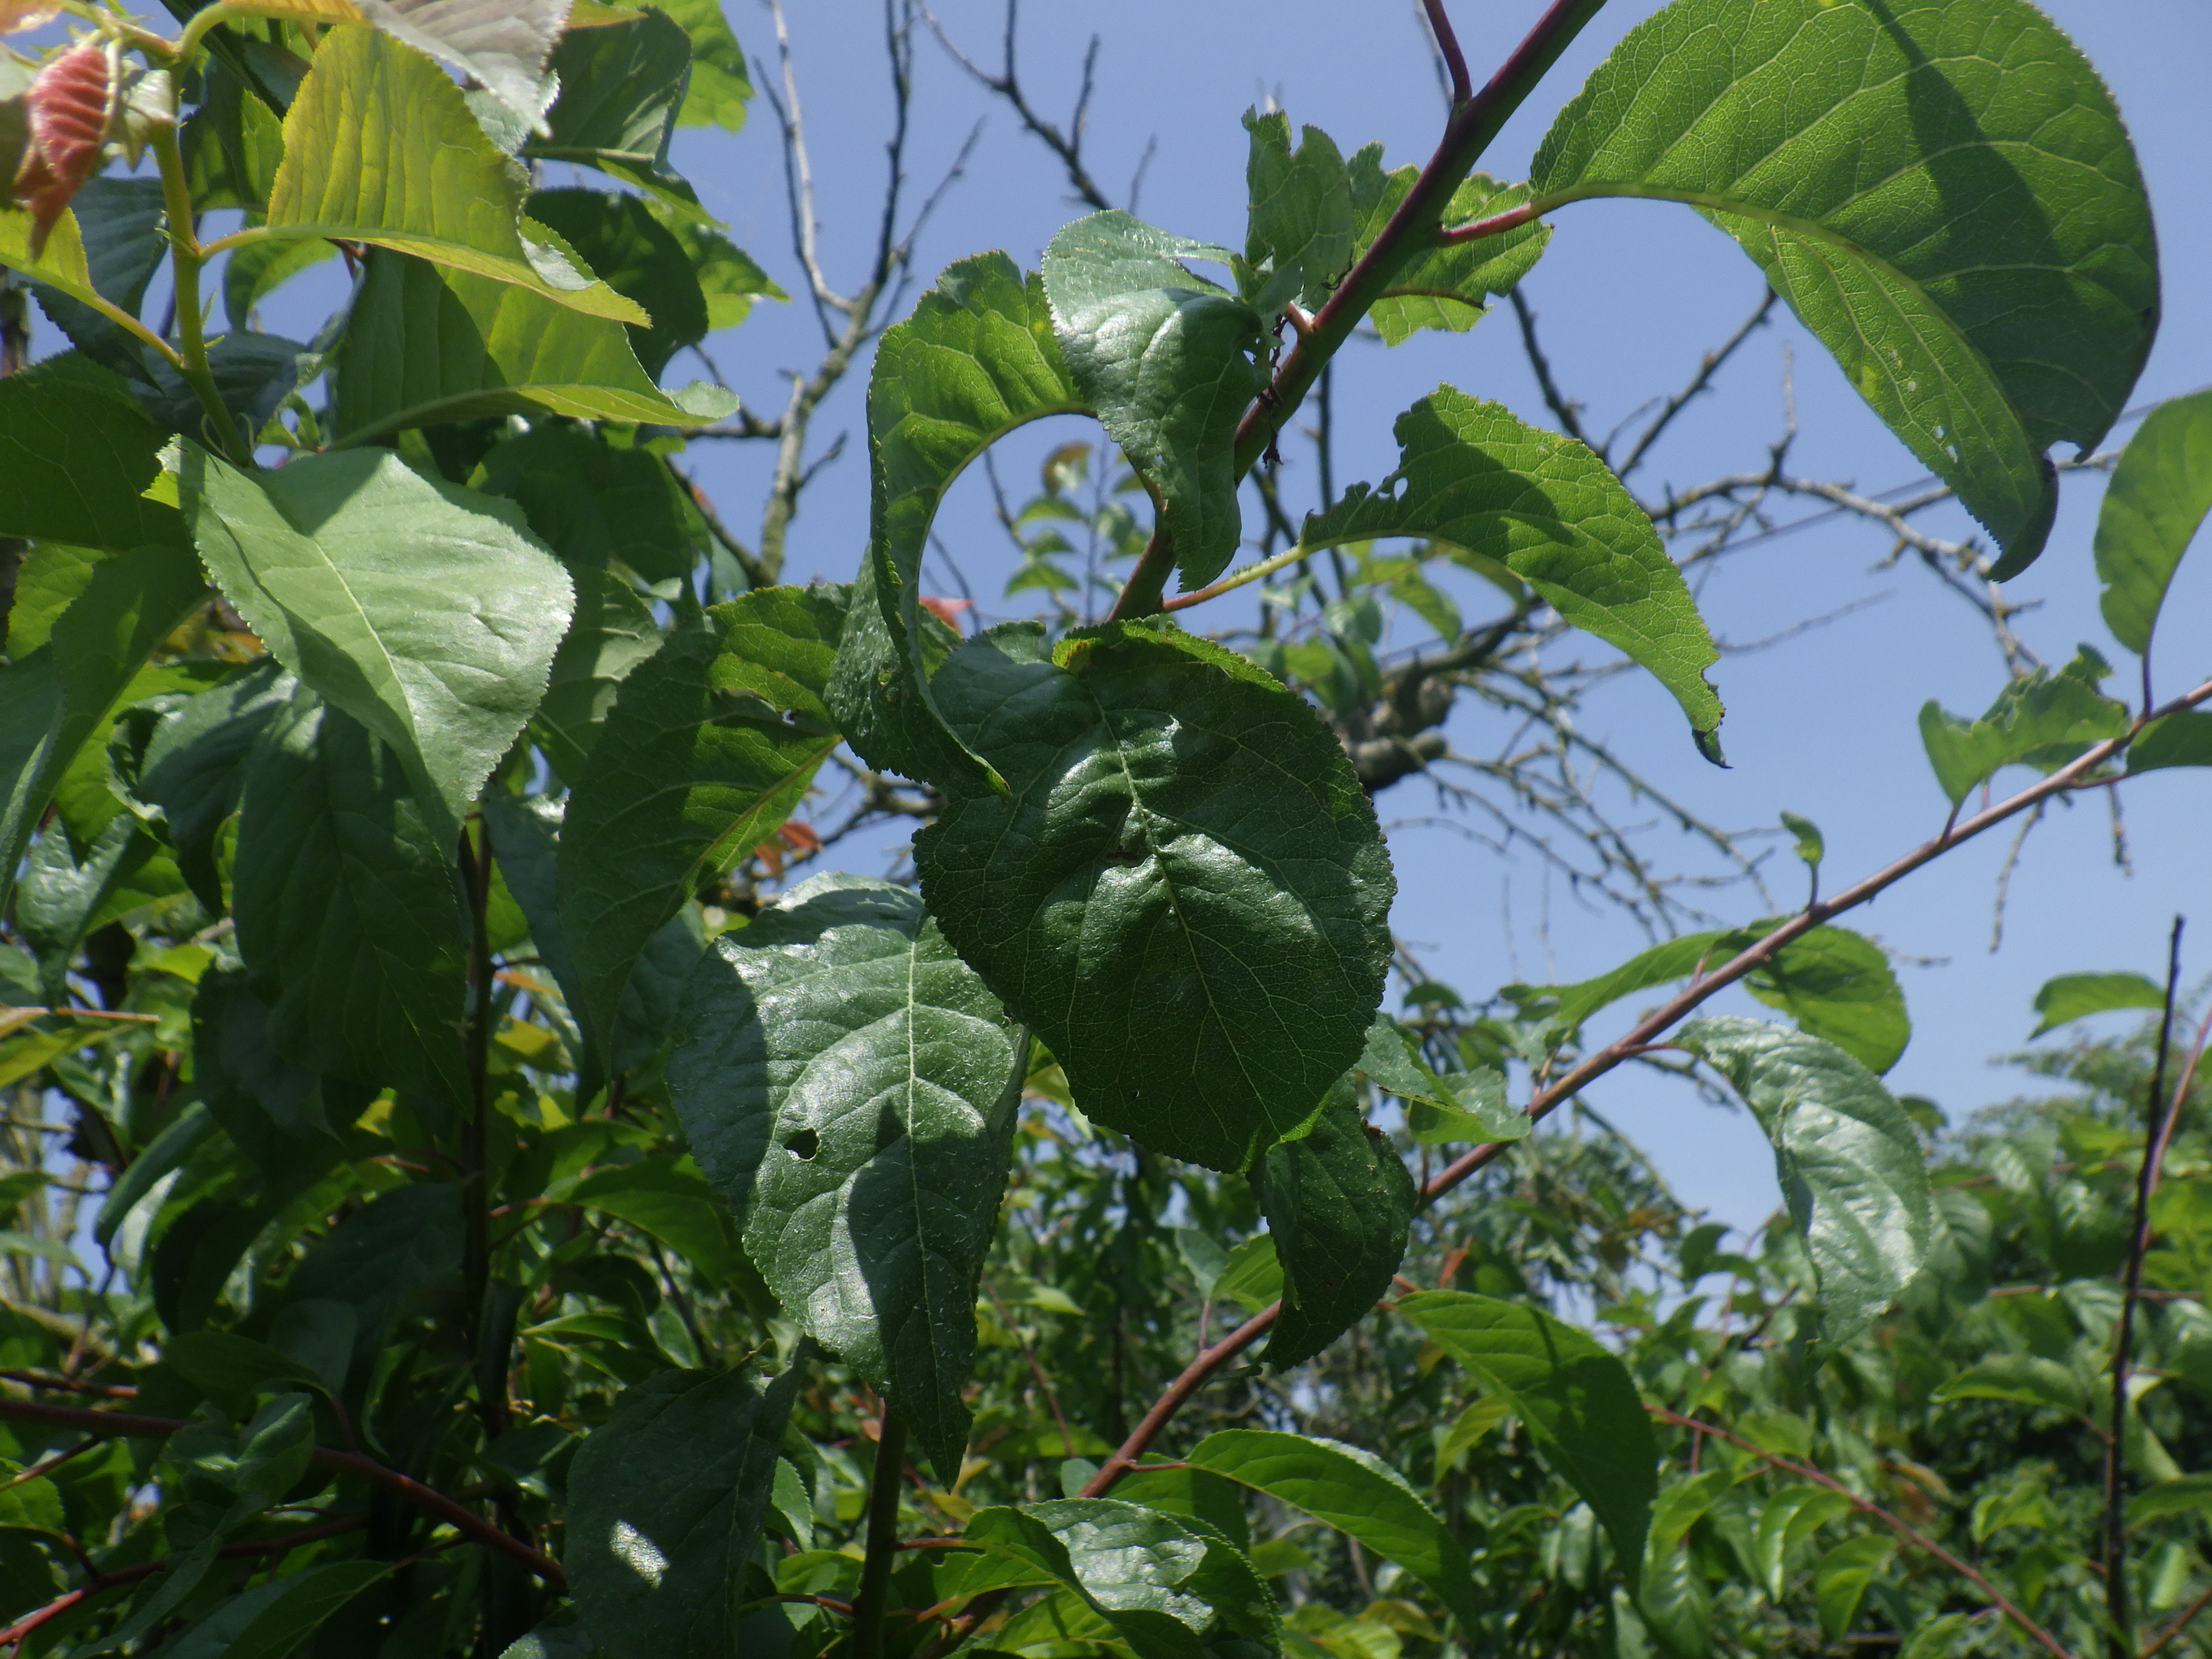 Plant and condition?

plum, aphids, shot hole disease
